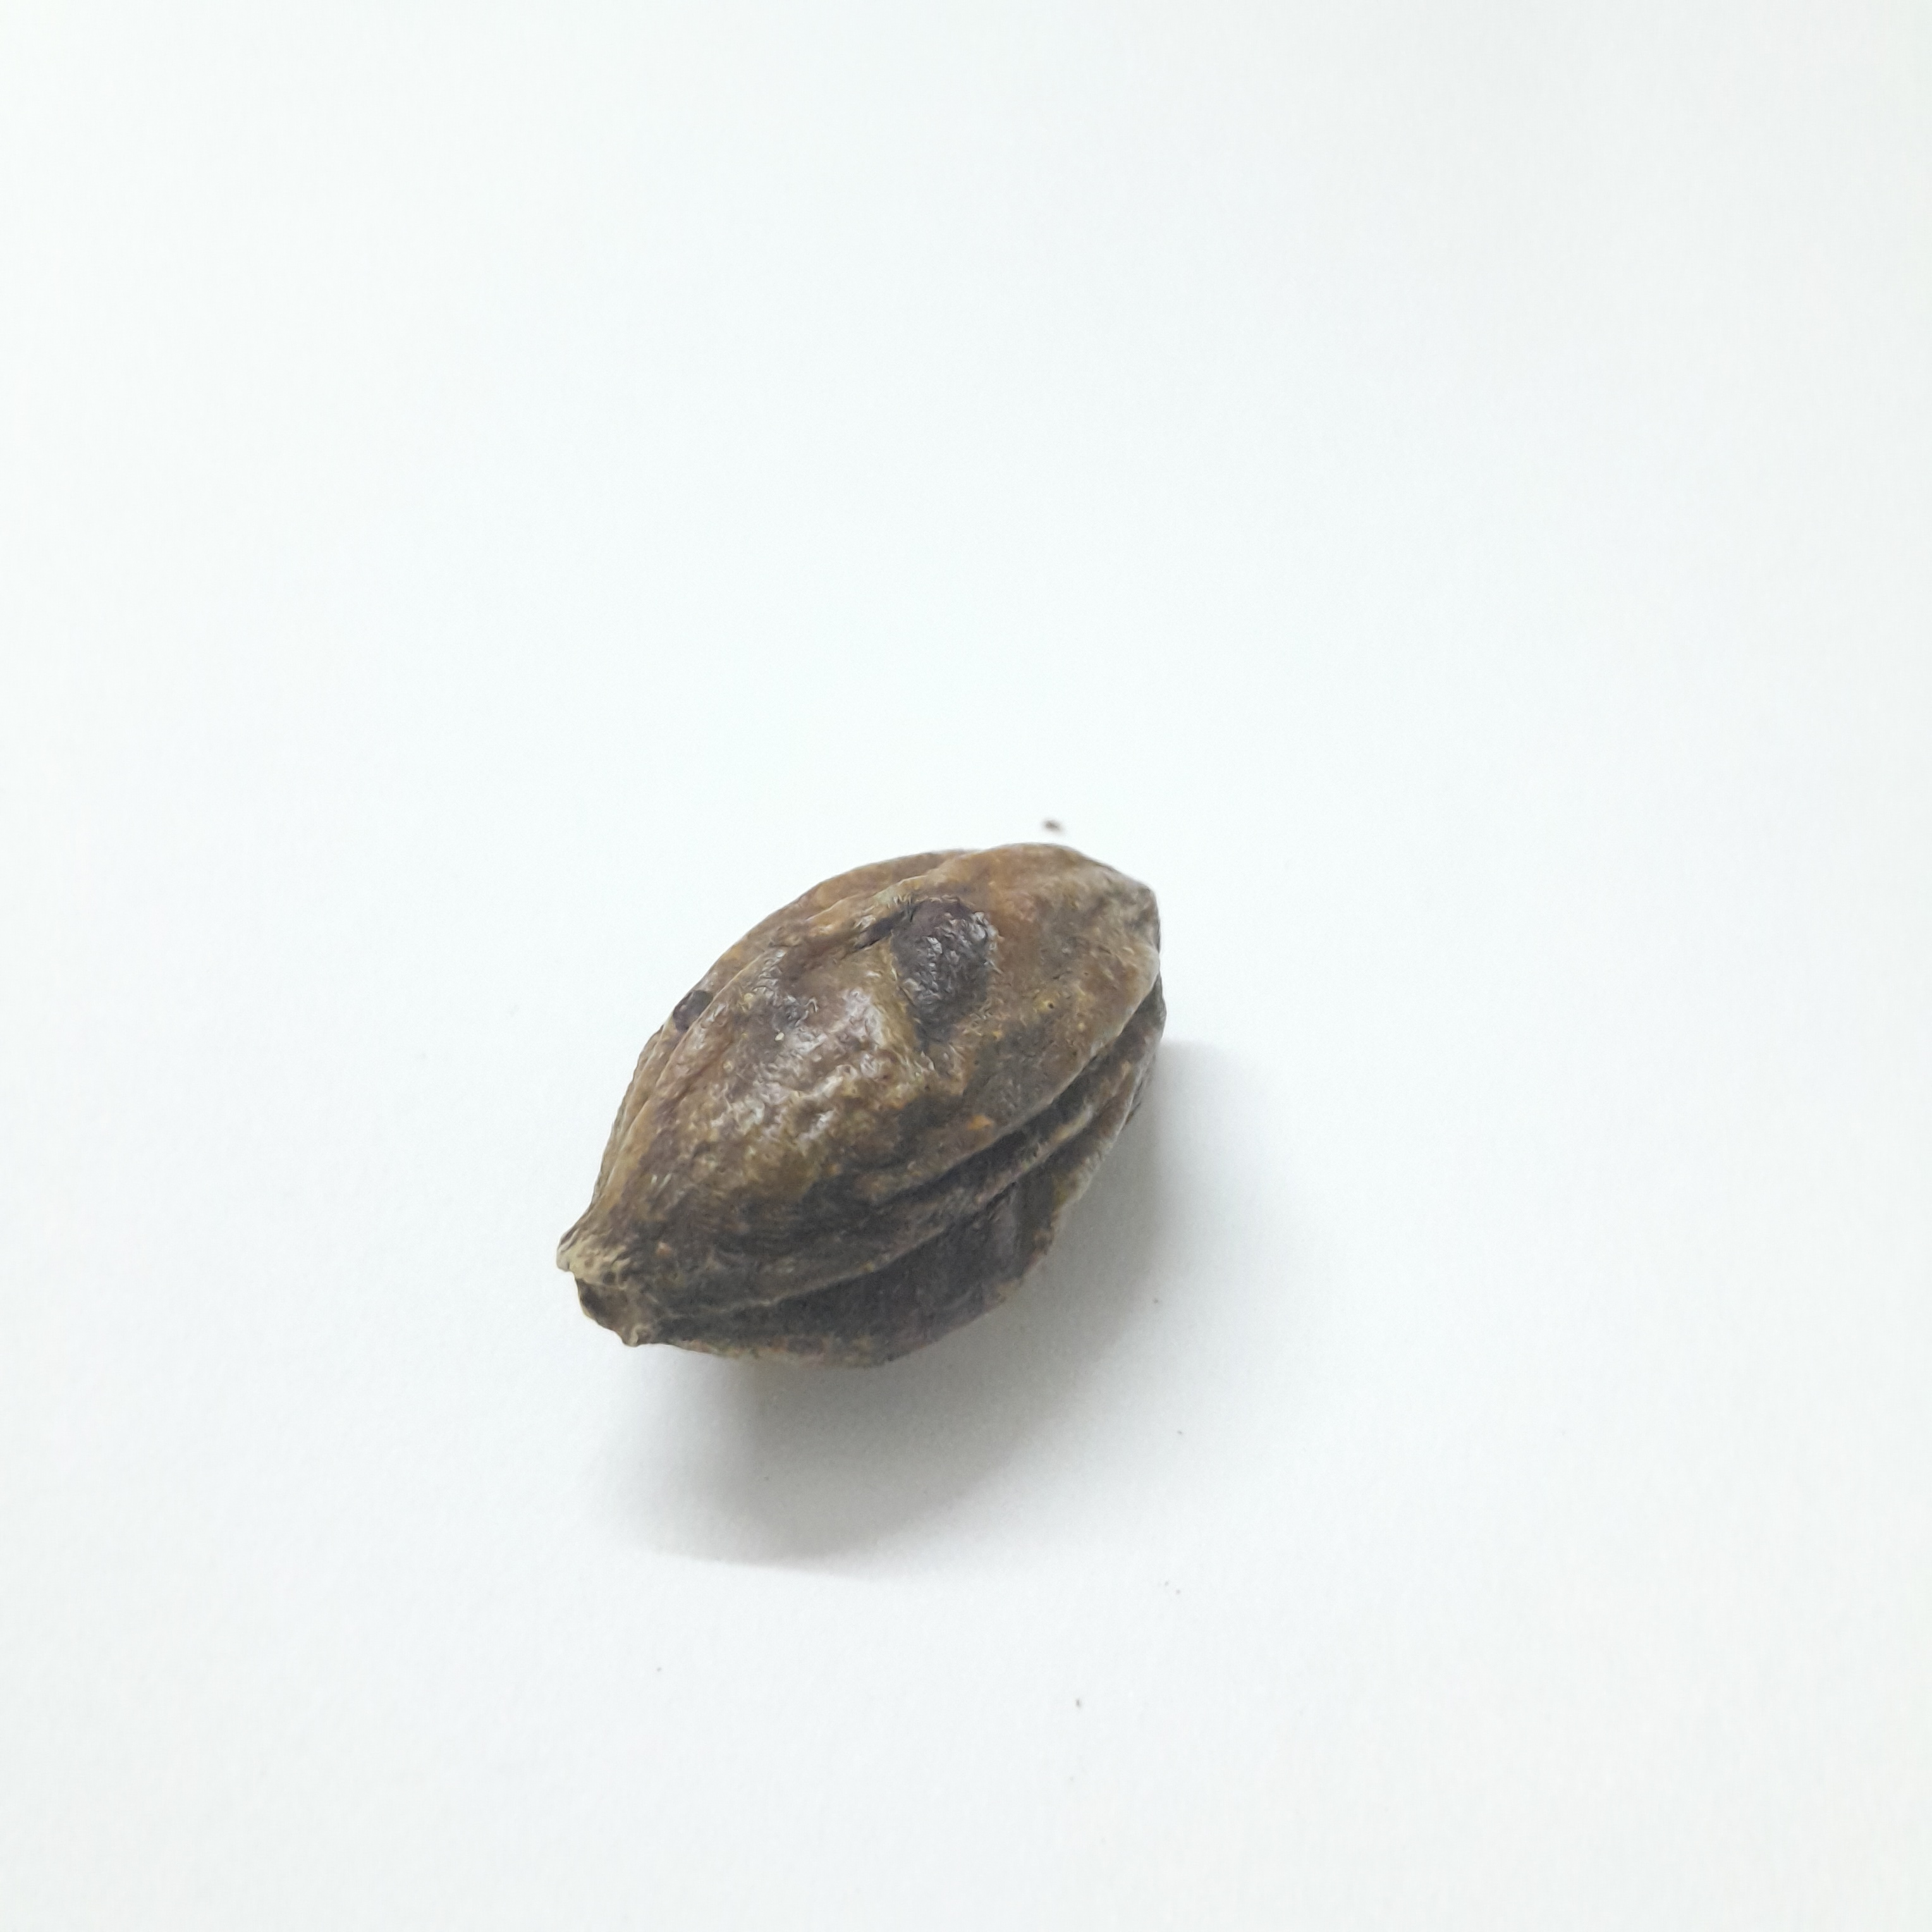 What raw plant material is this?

hirdaa
